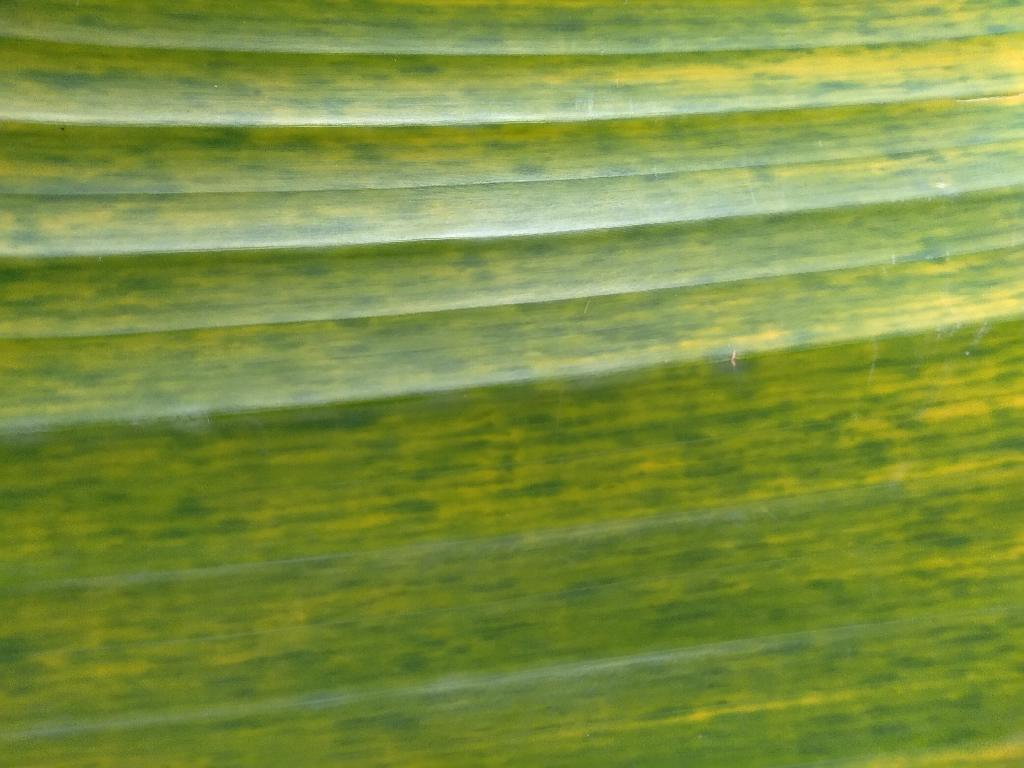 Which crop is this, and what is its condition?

banana, fusarium wilt race 1
